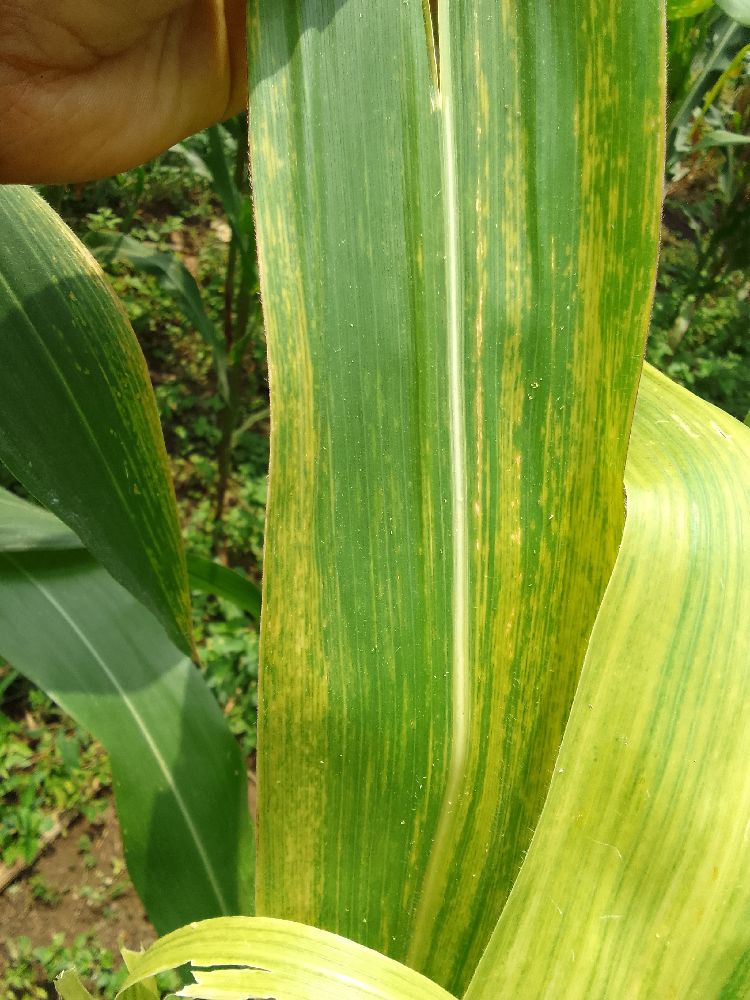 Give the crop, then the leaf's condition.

maize, maize lethal necrosis
